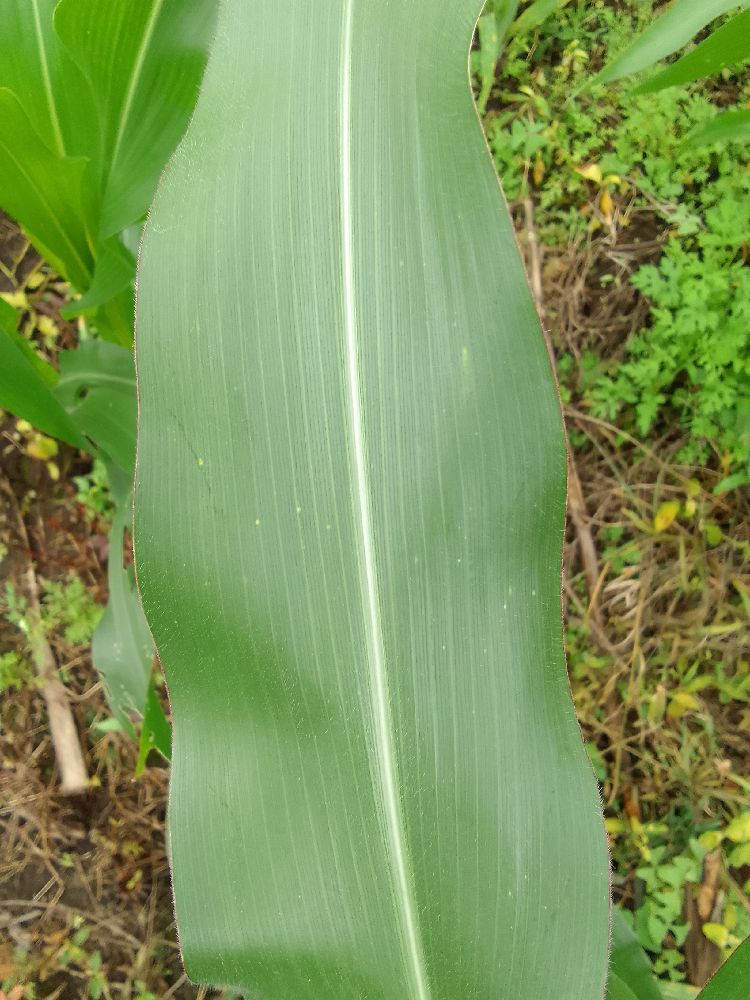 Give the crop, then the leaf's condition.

maize, healthy
